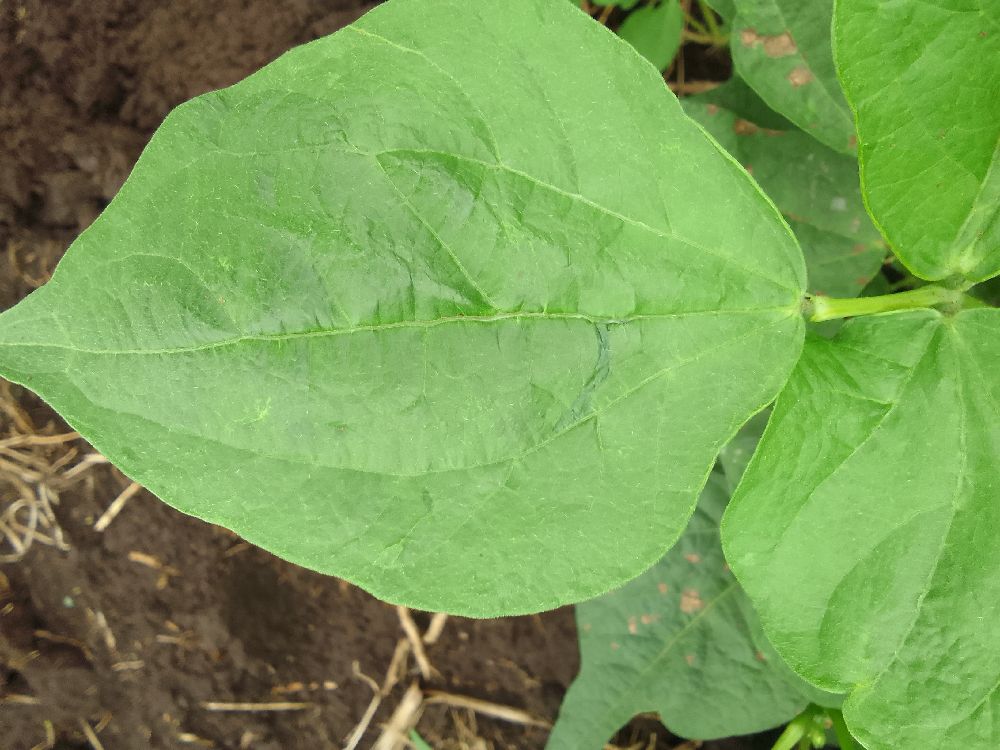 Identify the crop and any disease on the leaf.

common bean, healthy
